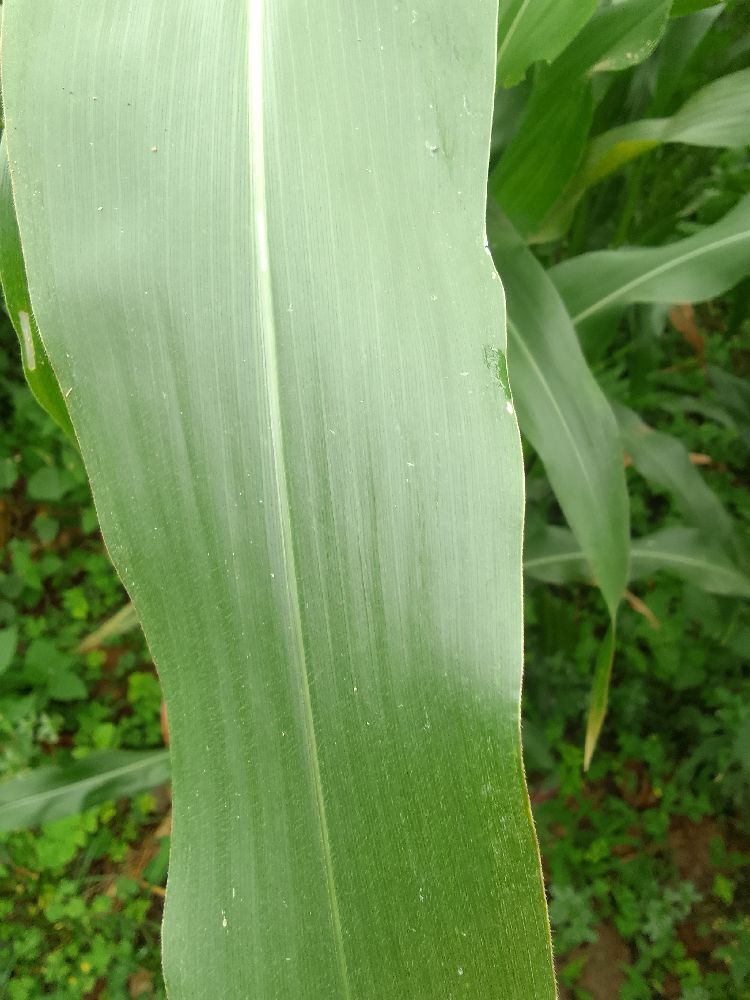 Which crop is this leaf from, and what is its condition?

maize, healthy
